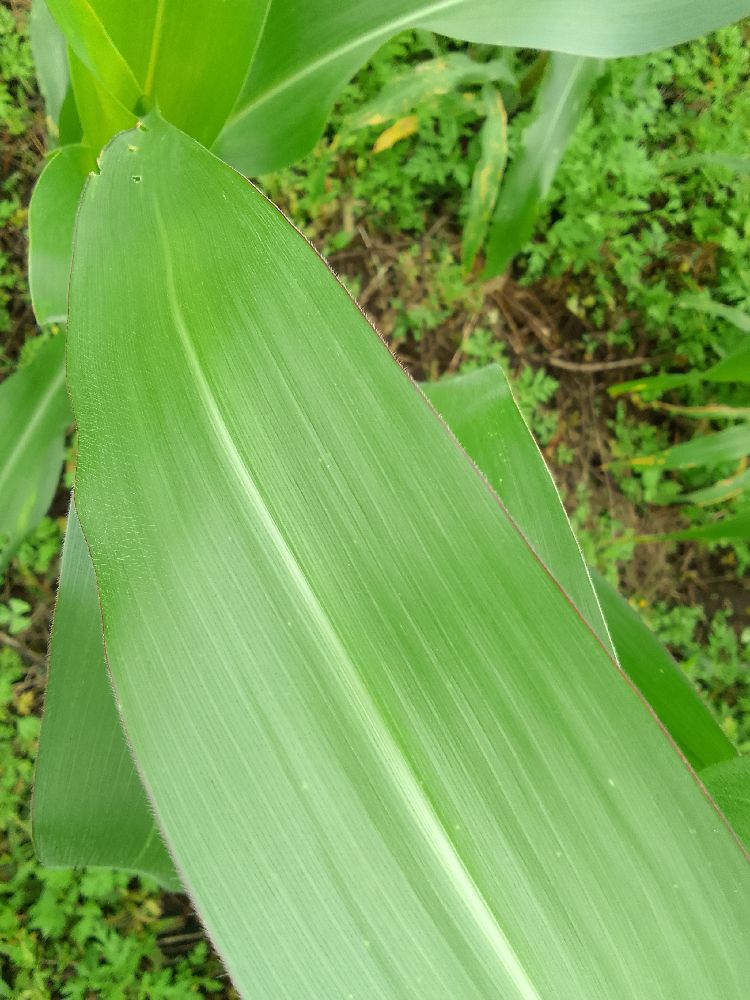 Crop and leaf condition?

maize, healthy
